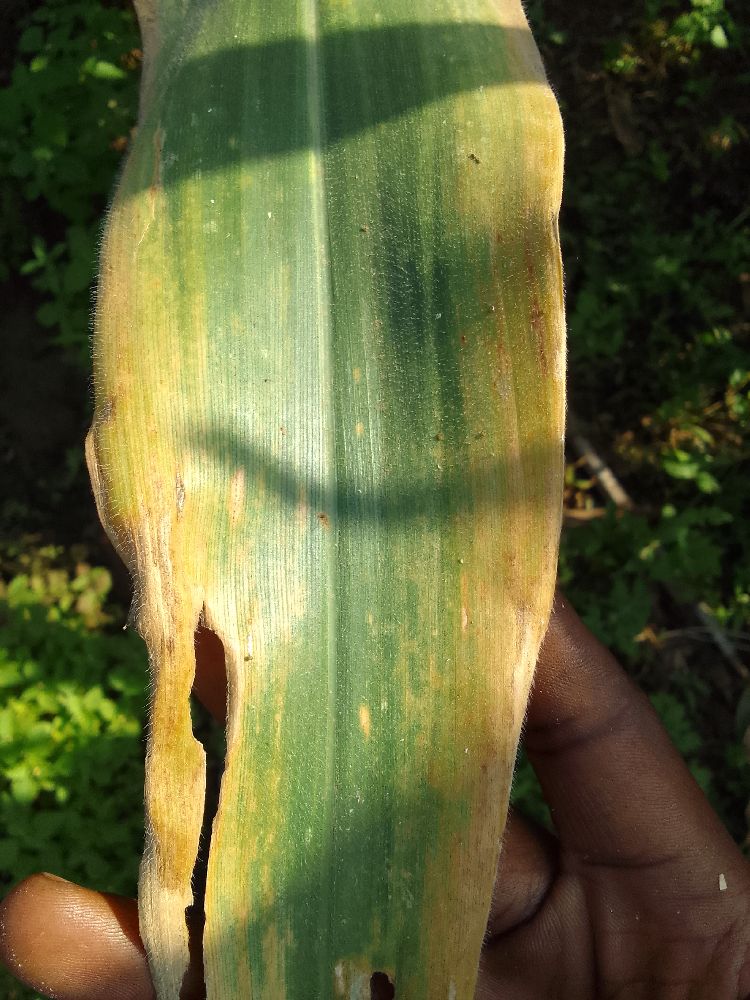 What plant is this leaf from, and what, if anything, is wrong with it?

maize, maize lethal necrosis
